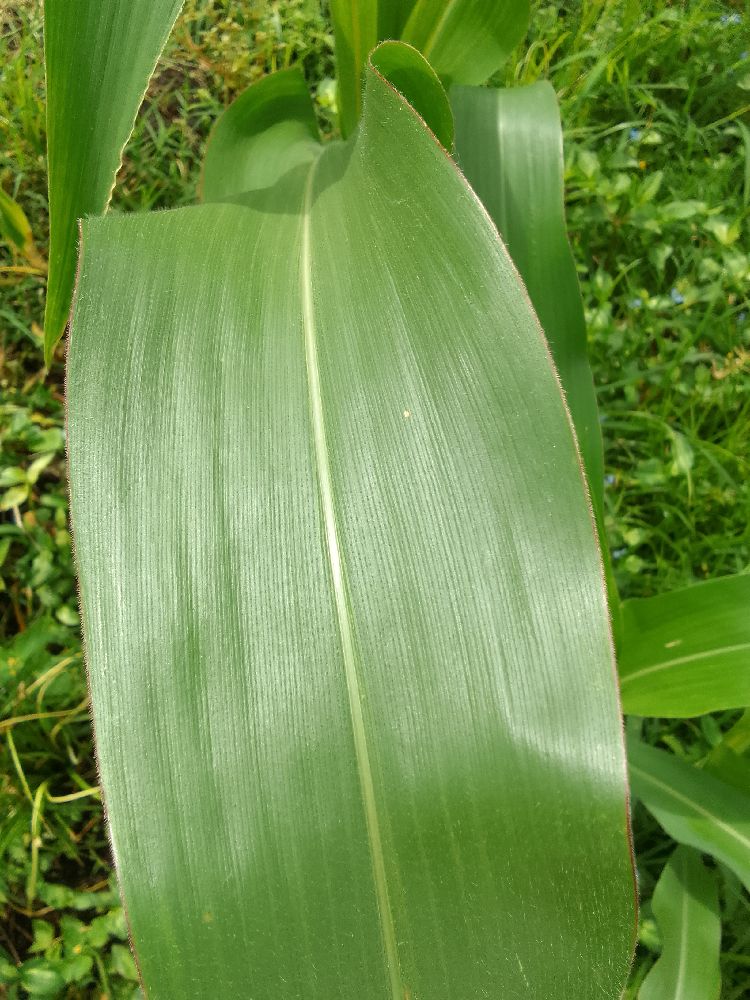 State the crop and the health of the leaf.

maize, healthy
